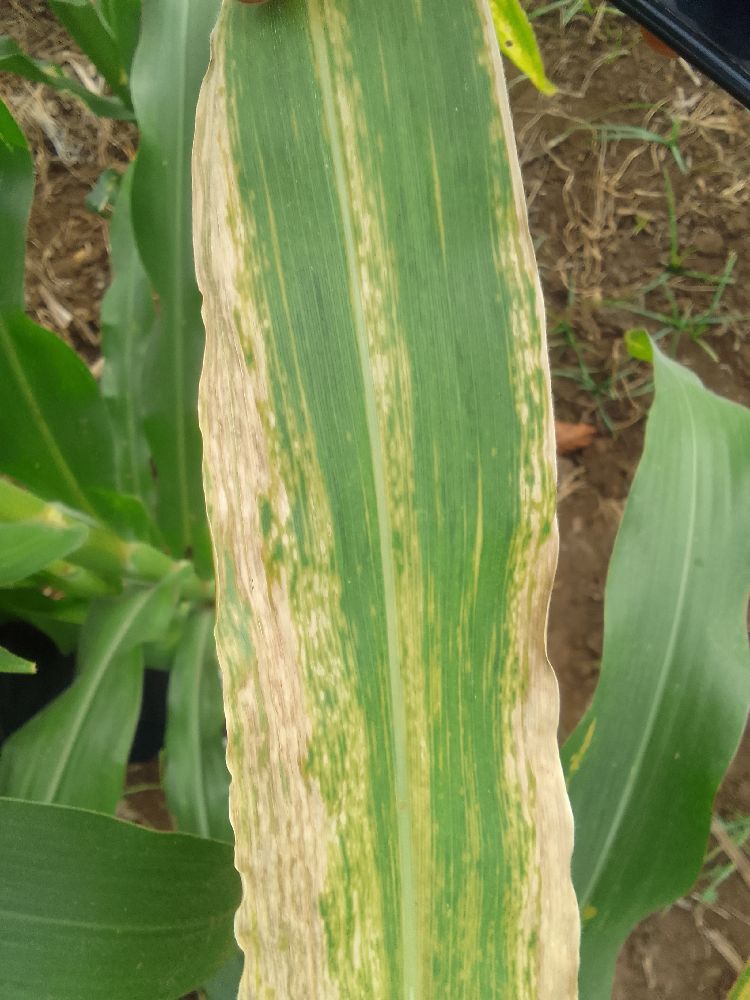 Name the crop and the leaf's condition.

maize, maize lethal necrosis
